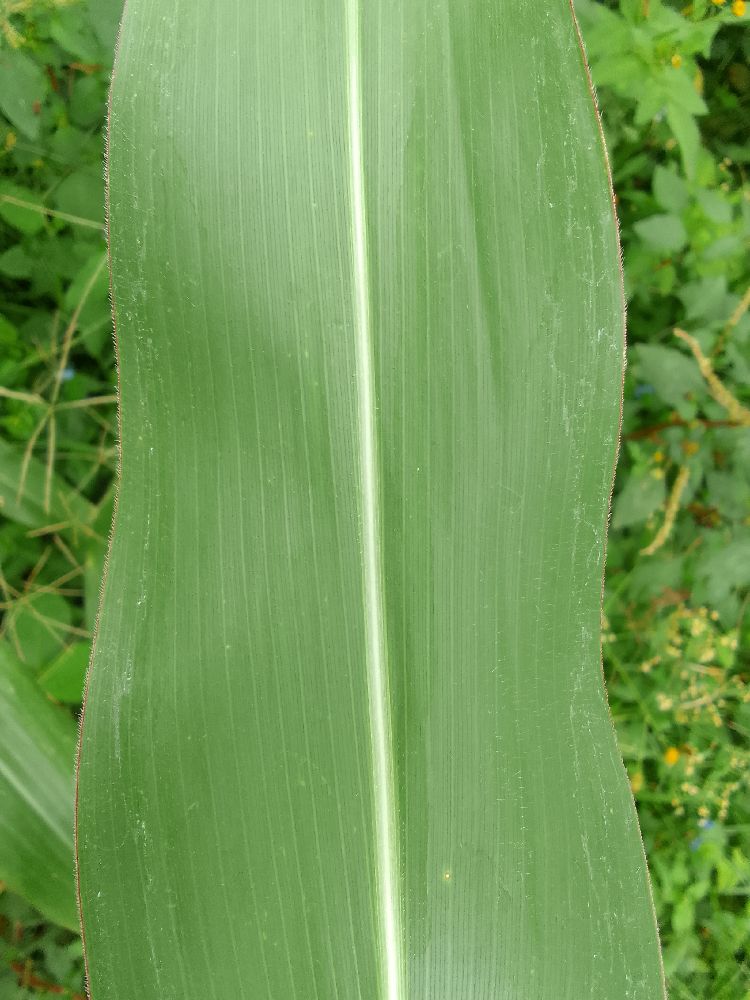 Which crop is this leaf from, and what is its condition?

maize, healthy
